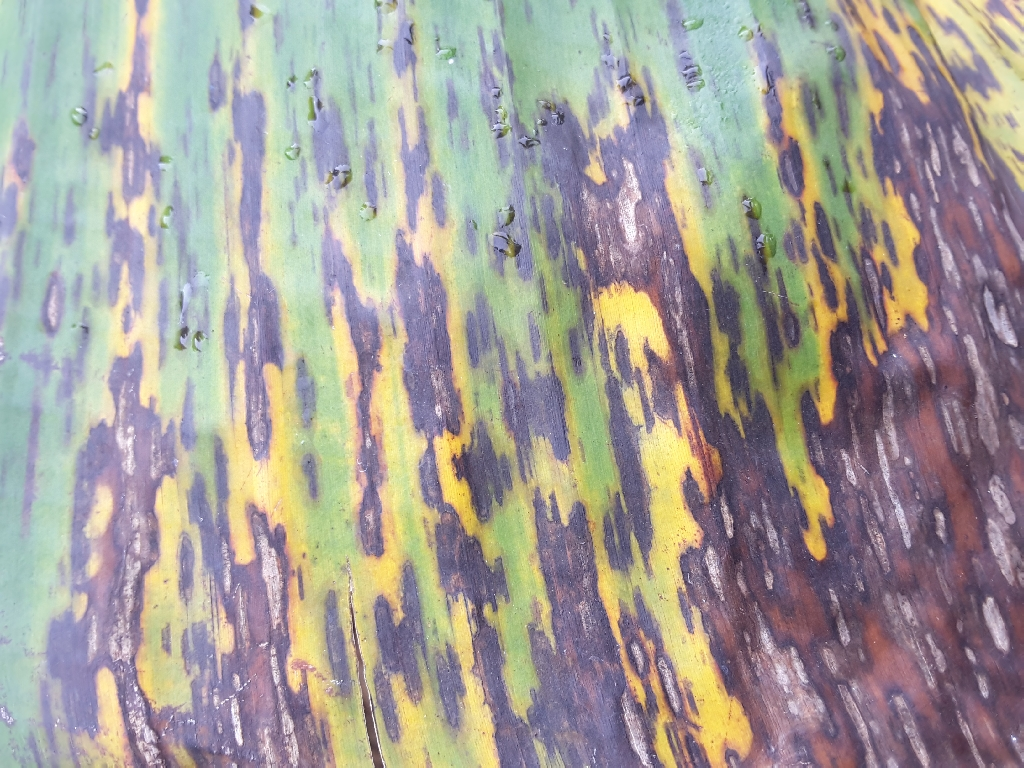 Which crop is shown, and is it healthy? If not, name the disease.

banana, black sigatoka
